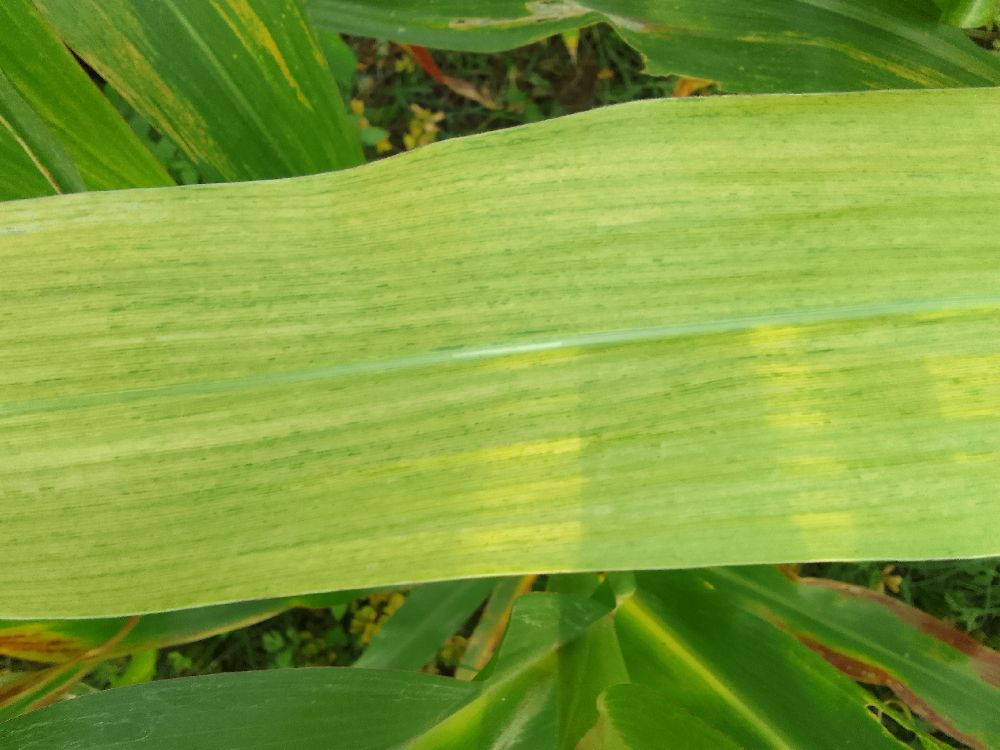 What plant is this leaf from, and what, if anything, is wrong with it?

maize, maize lethal necrosis
